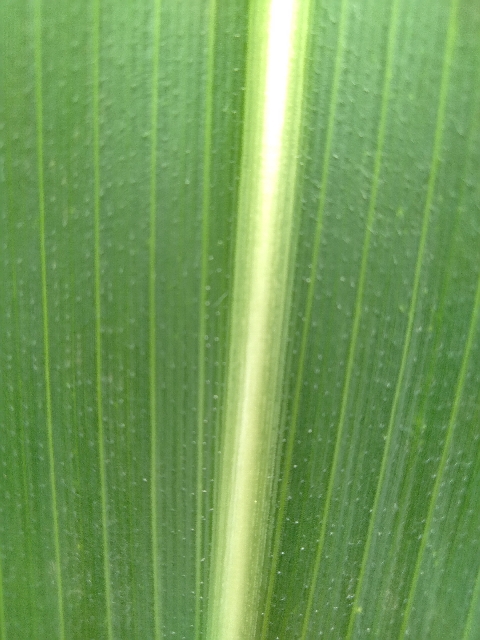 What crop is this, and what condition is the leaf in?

maize, healthy
